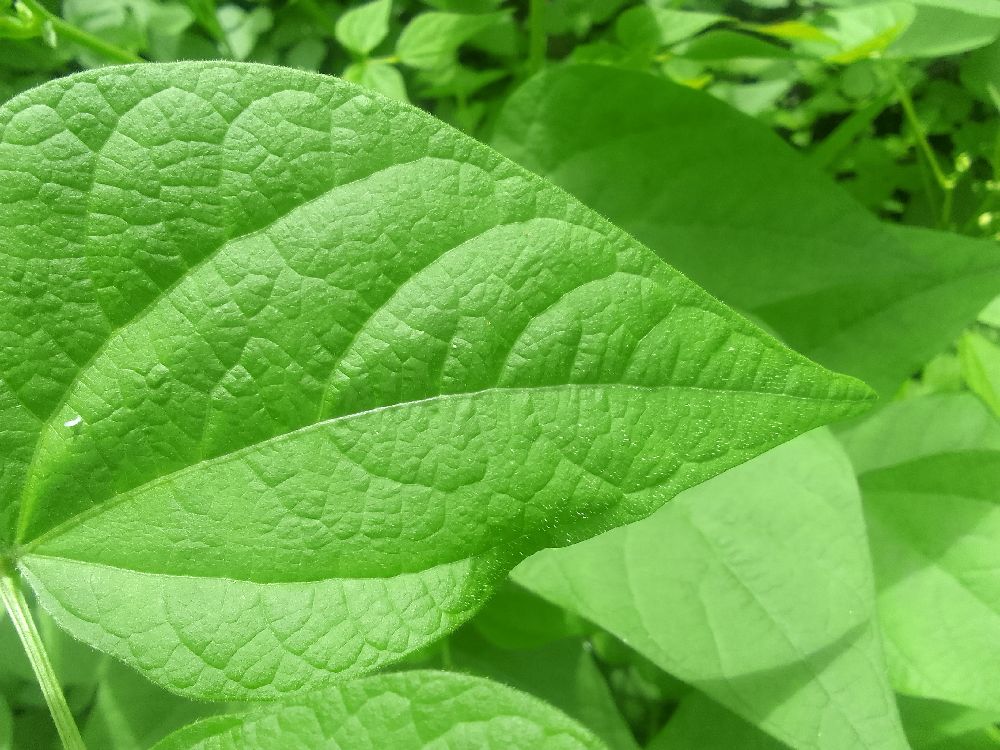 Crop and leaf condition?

common bean, healthy
